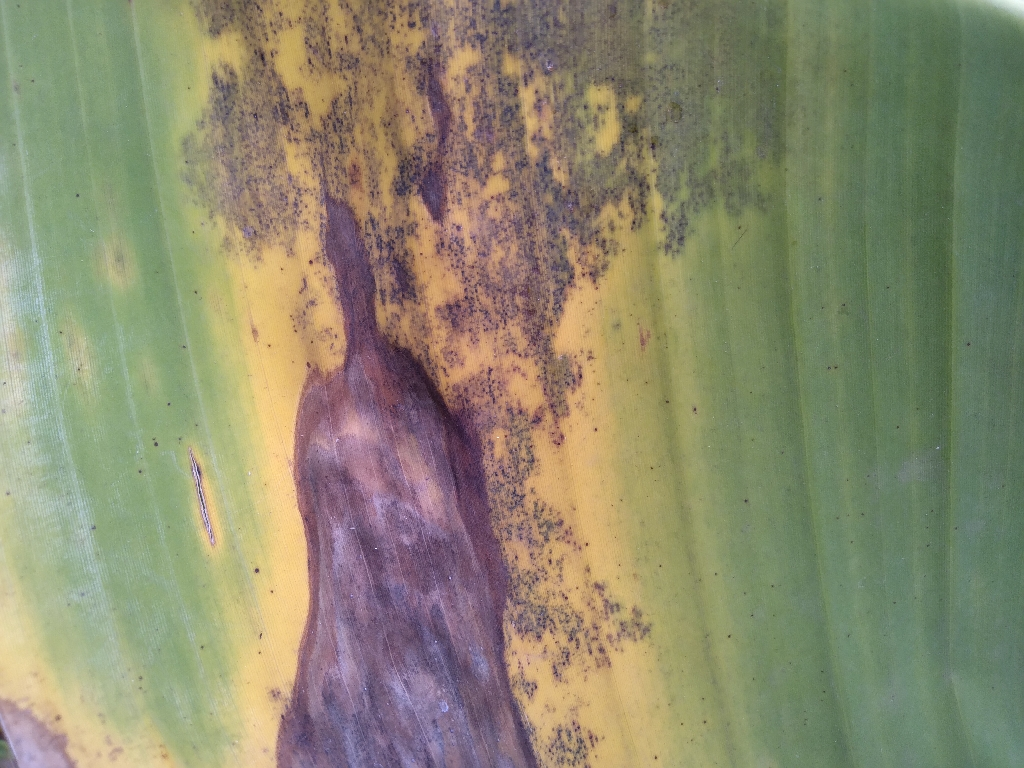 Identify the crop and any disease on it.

banana, black sigatoka
